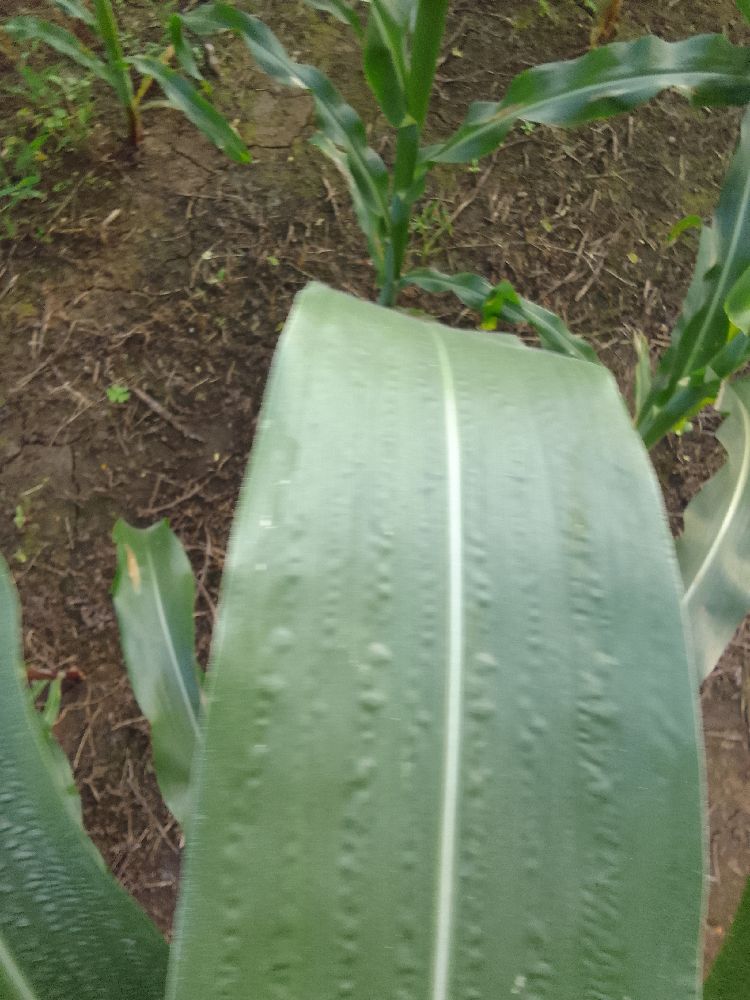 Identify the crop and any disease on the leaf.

maize, healthy
